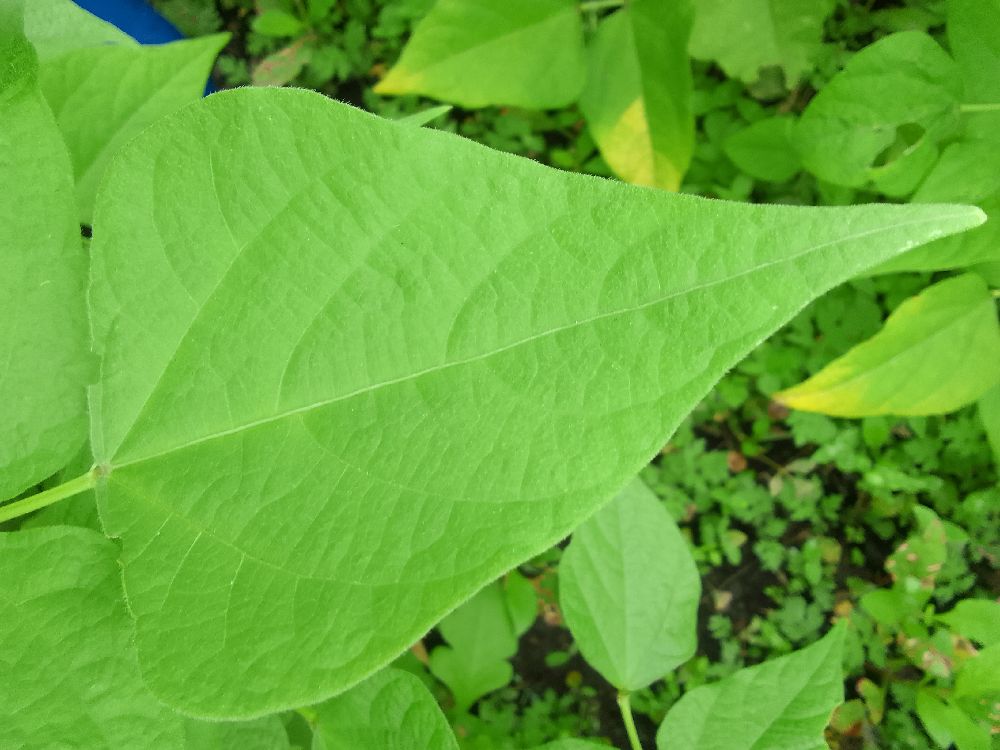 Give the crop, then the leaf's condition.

common bean, healthy
